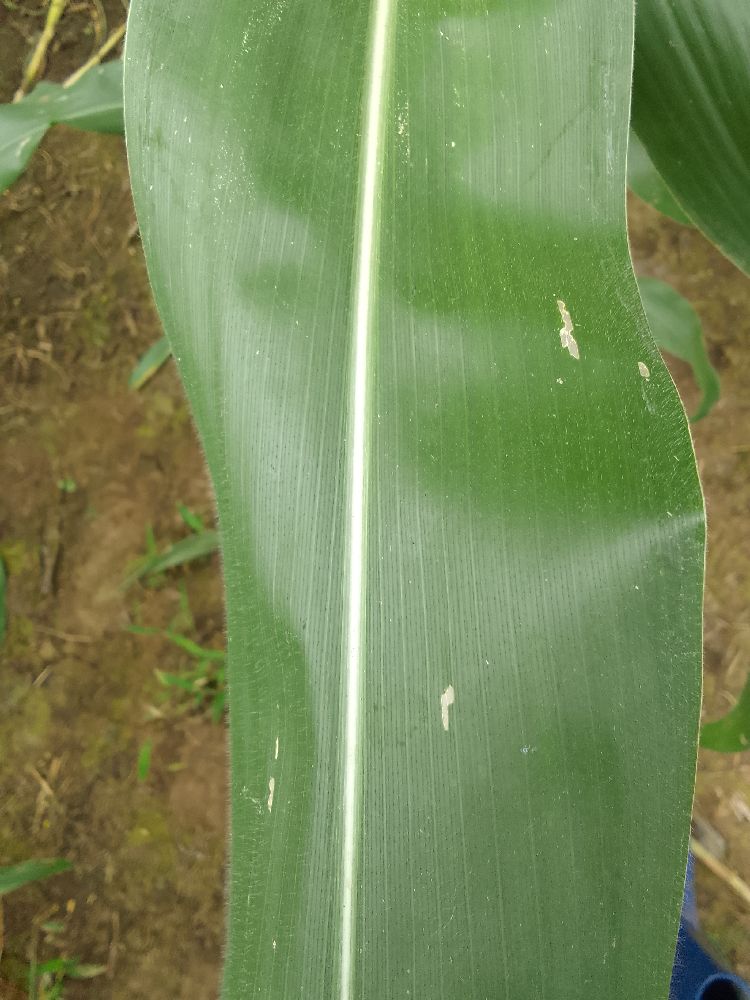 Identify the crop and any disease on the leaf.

maize, healthy
